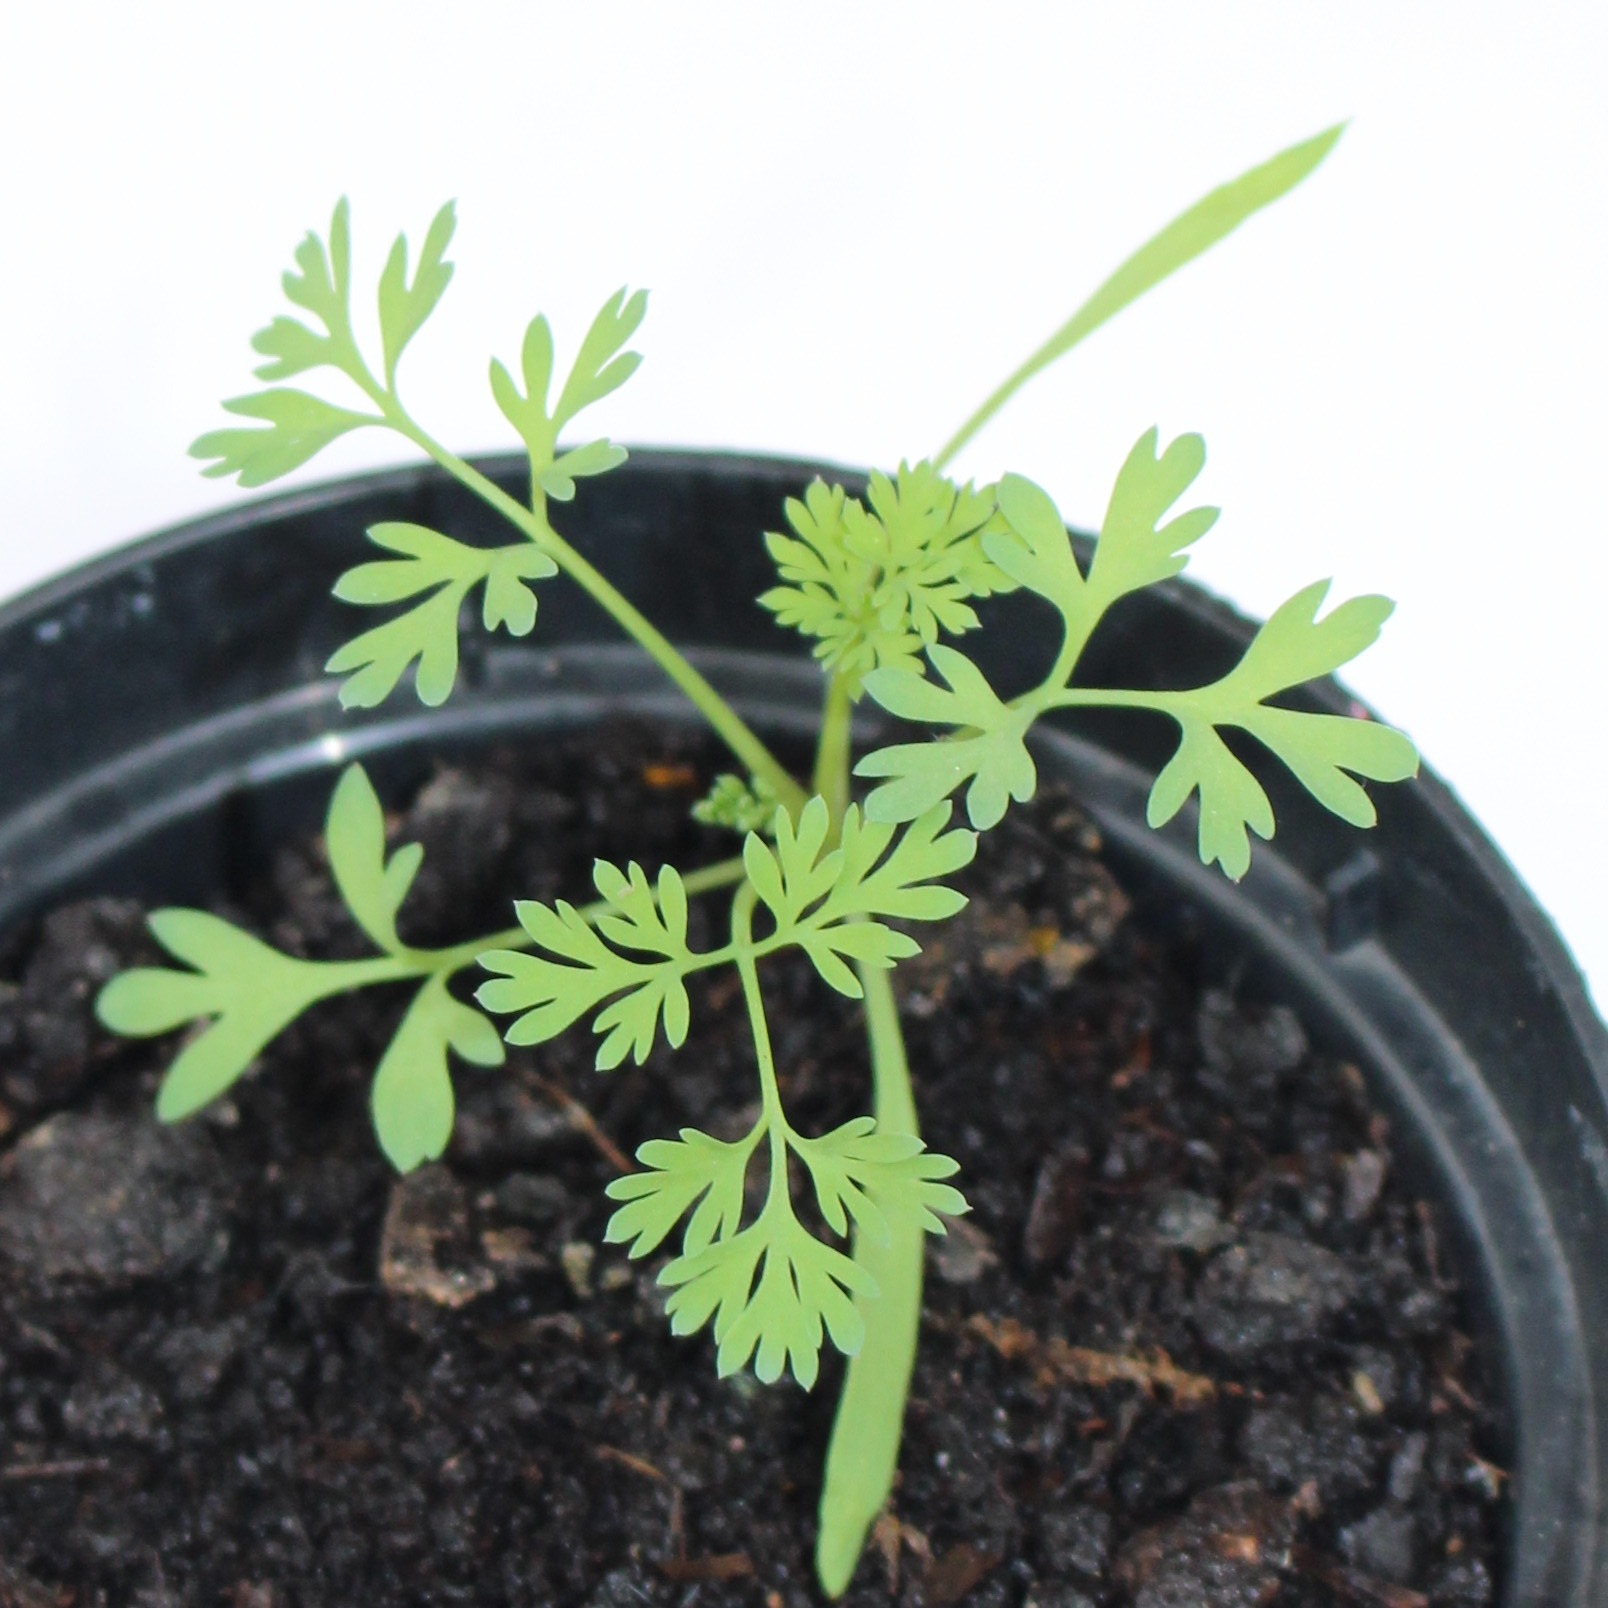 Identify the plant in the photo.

Fumaria officinalis
